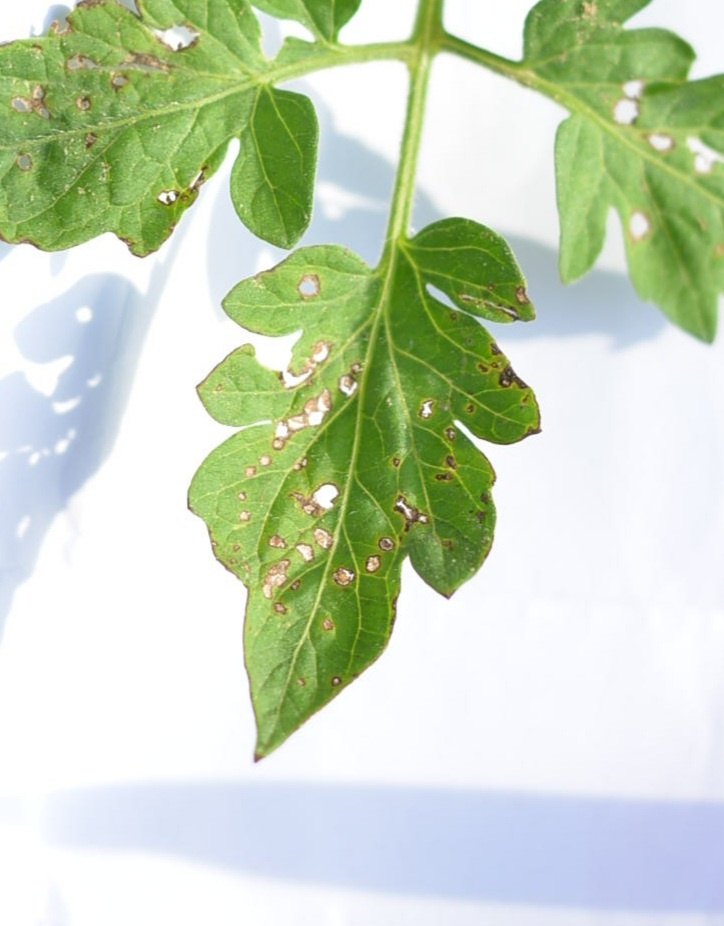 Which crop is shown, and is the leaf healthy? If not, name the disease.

tomato, infected
